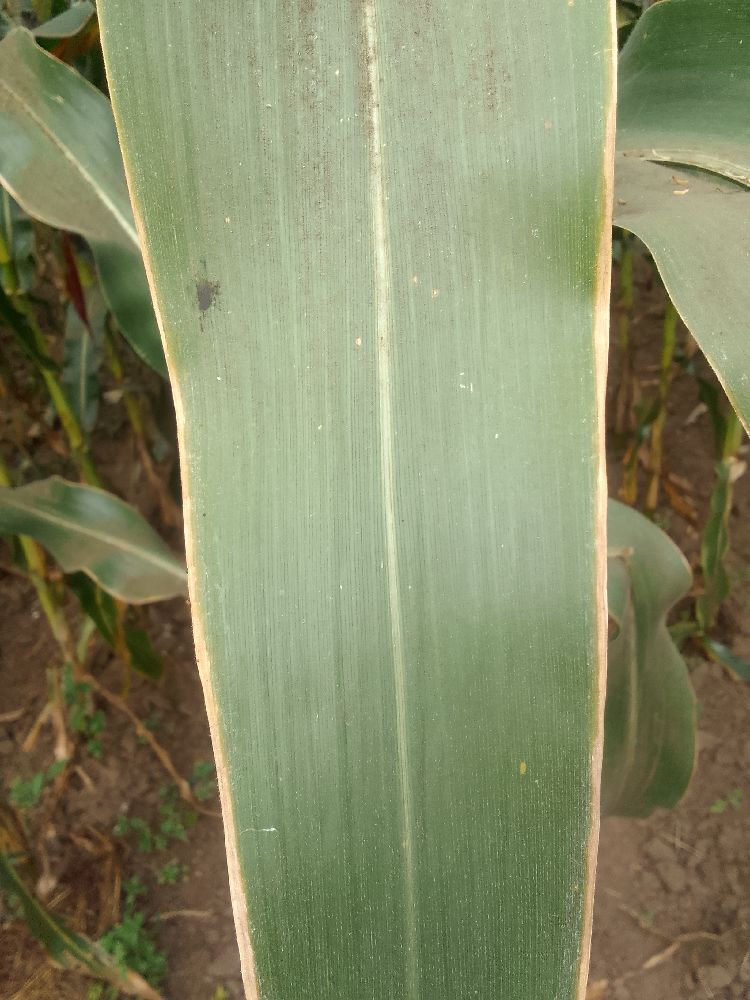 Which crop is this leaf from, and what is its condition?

maize, healthy
